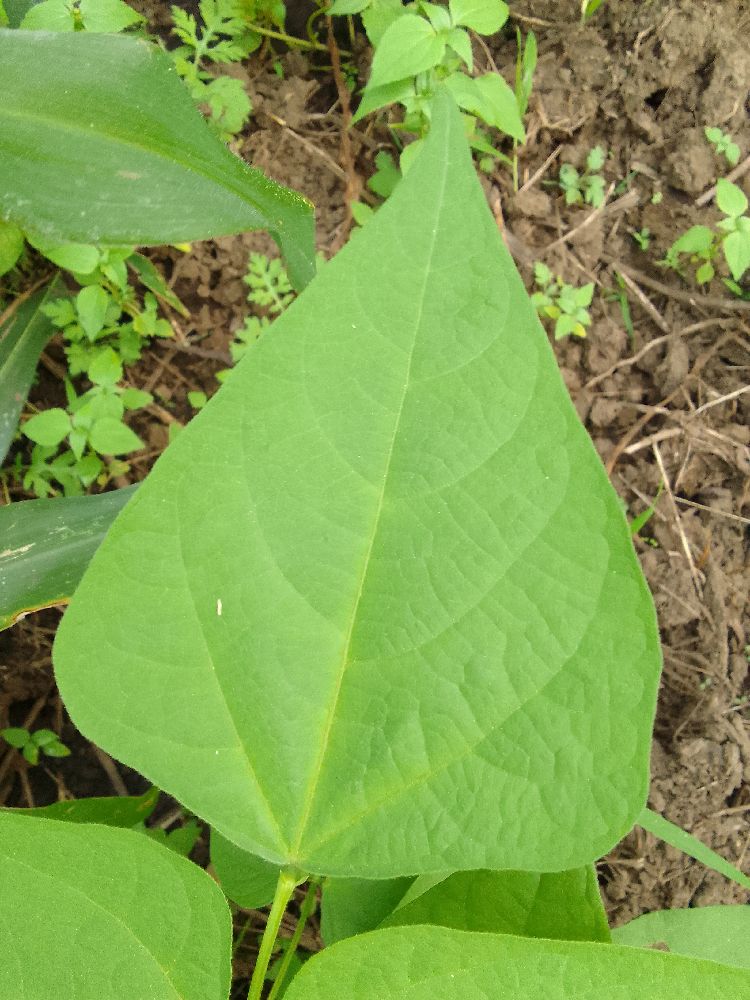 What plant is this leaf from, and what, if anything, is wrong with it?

common bean, healthy
